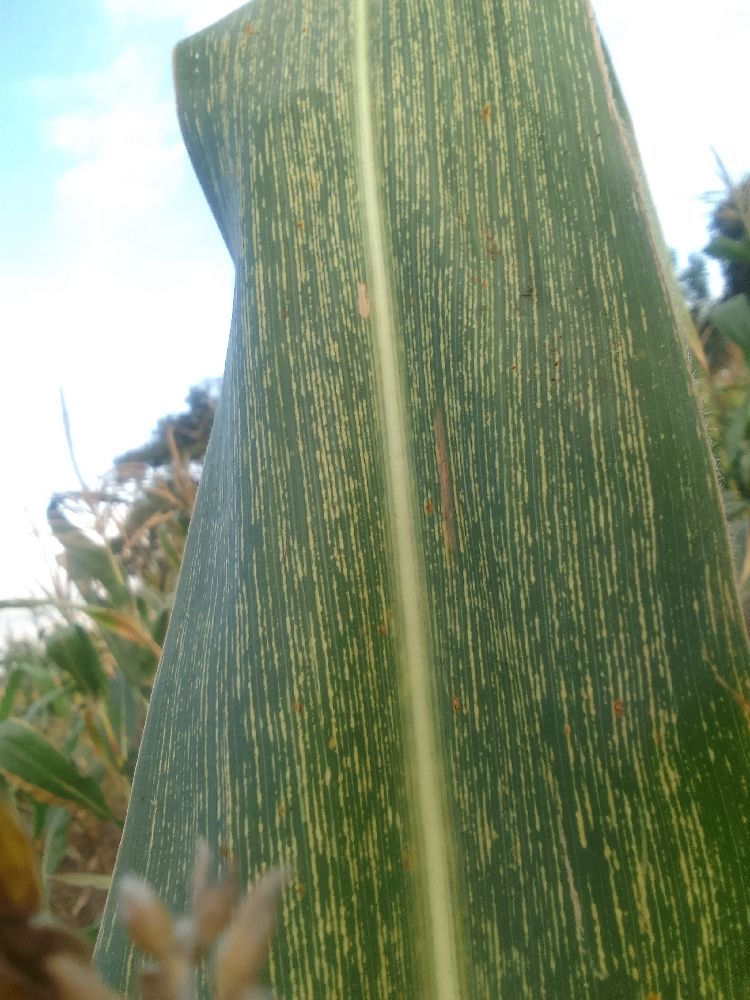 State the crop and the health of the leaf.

maize, maize streak virus
